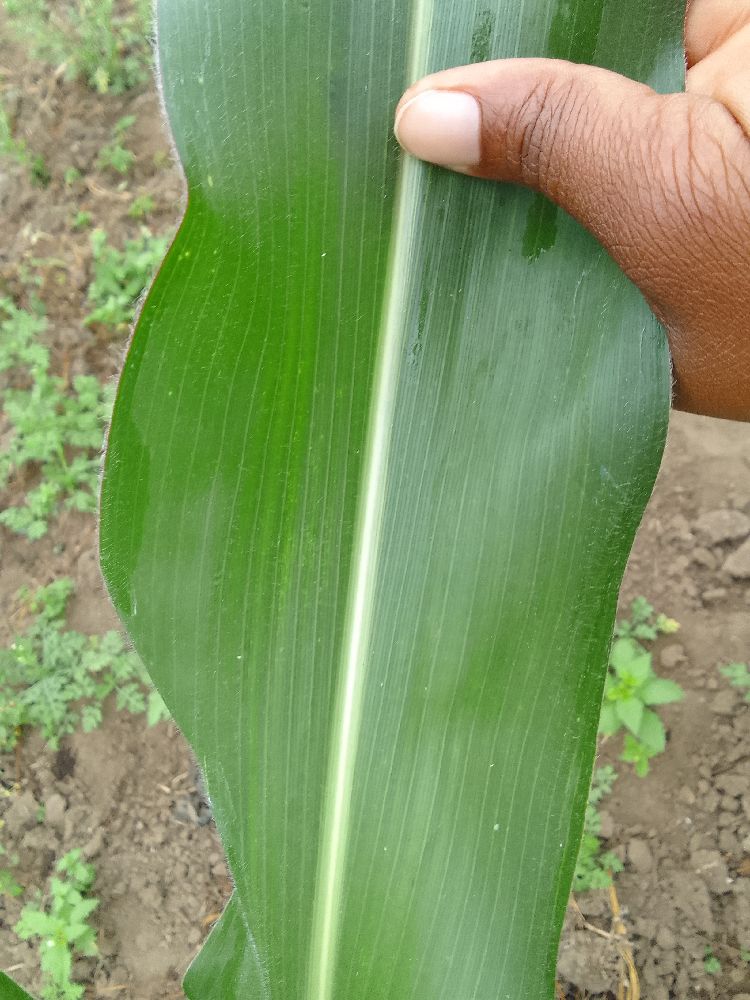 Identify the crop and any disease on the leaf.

maize, healthy
